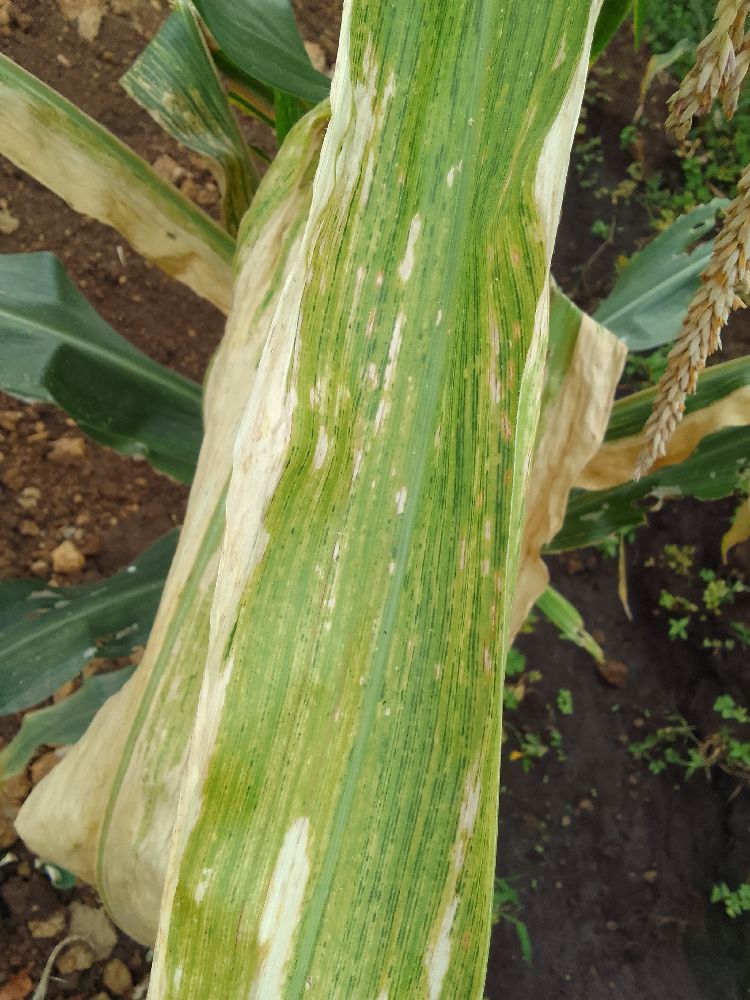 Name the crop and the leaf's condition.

maize, maize lethal necrosis
